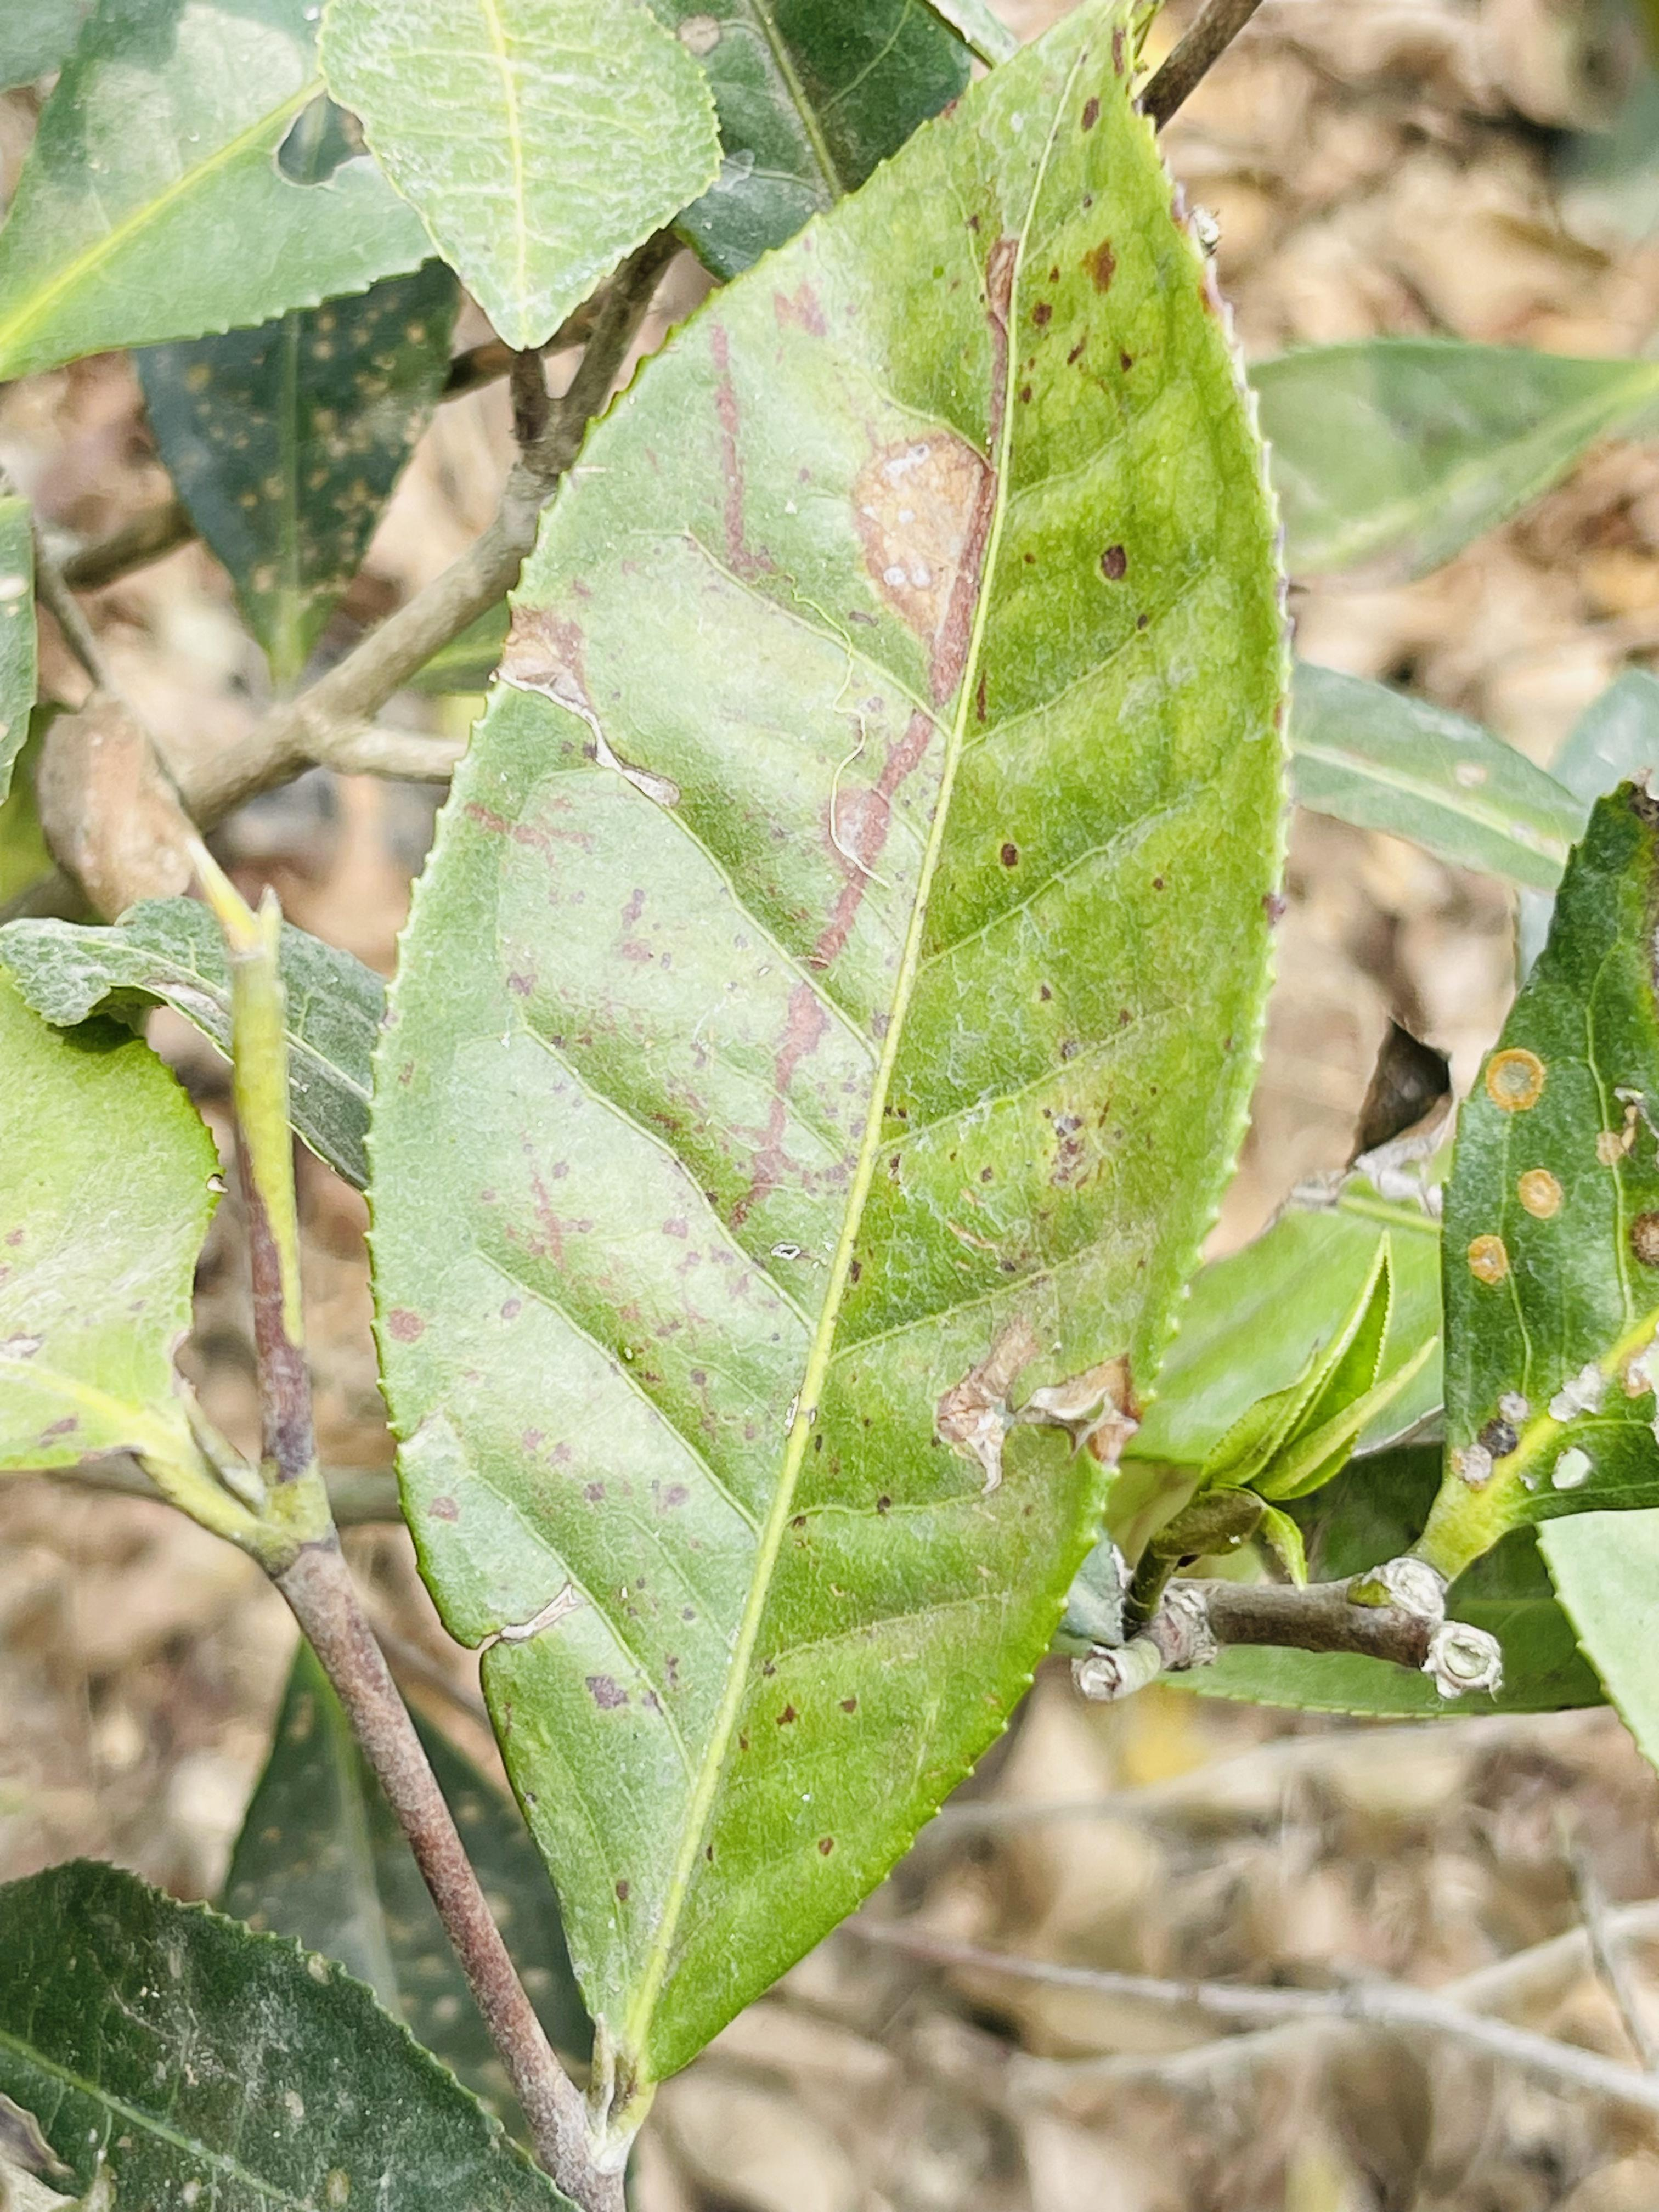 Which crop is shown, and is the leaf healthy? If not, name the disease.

tea, red rust
